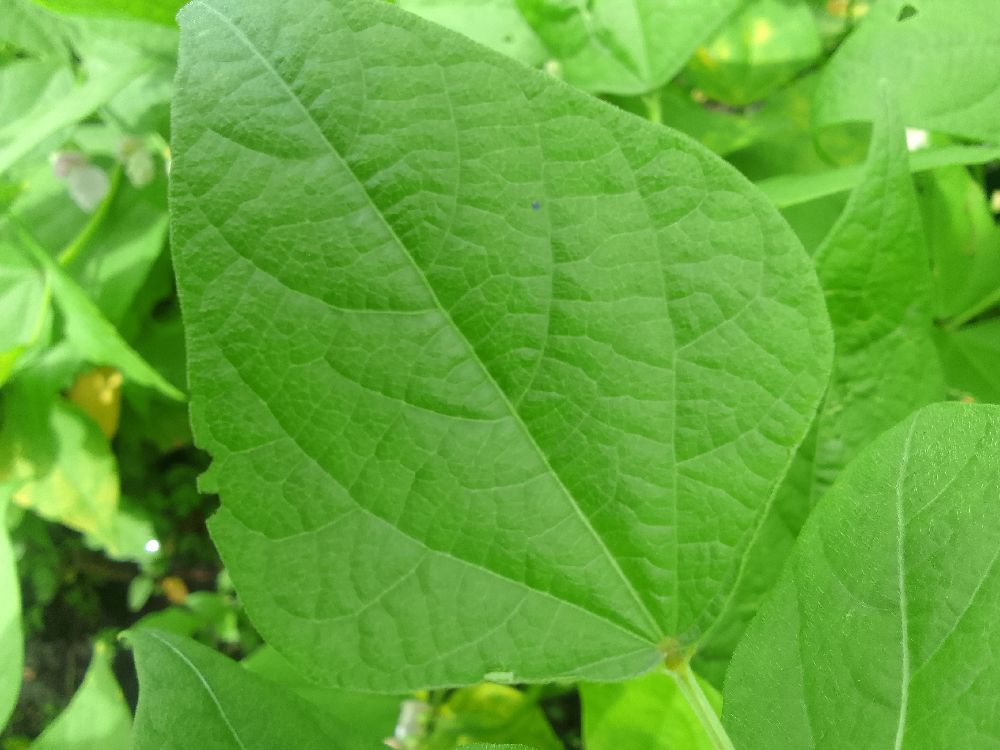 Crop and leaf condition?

common bean, healthy
